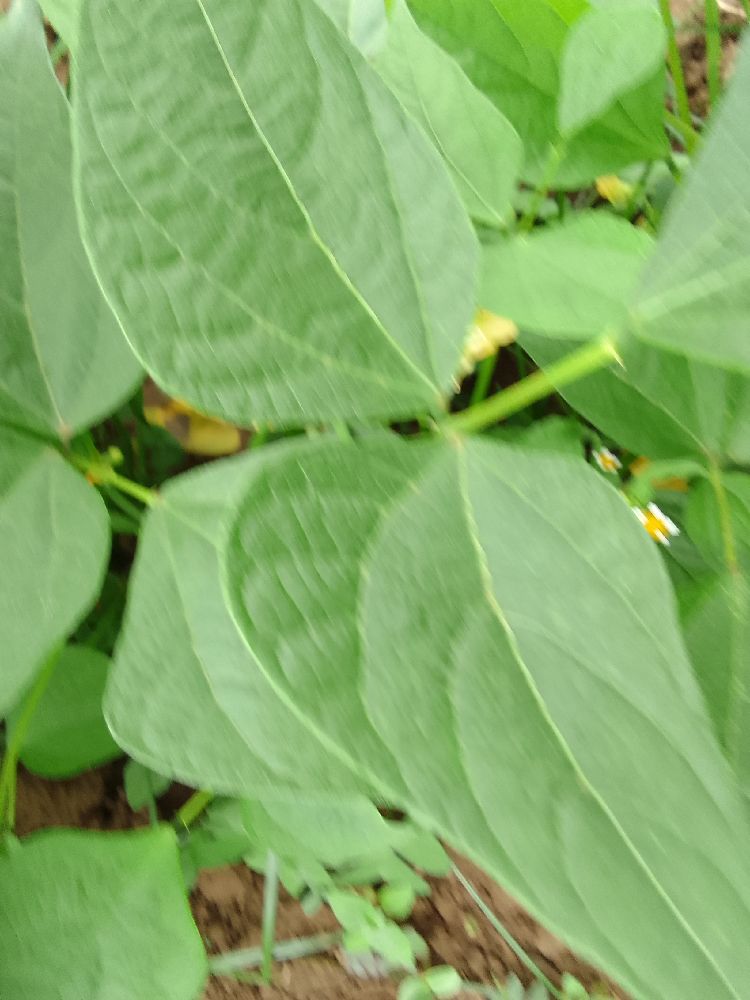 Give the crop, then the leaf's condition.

common bean, healthy
